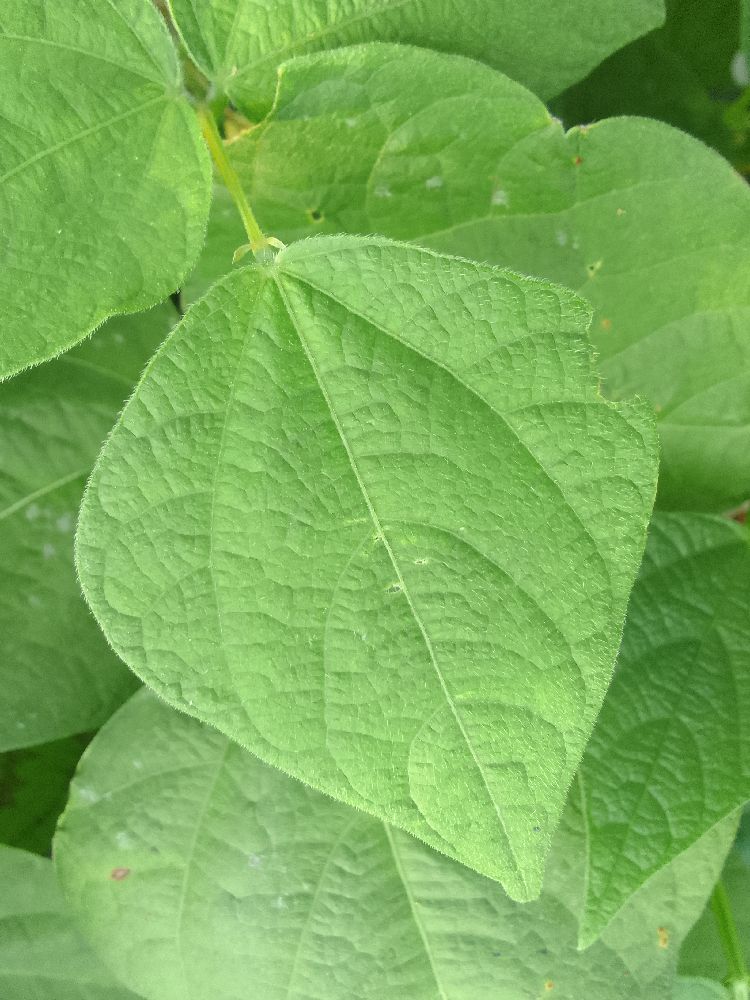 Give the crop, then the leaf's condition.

common bean, healthy
